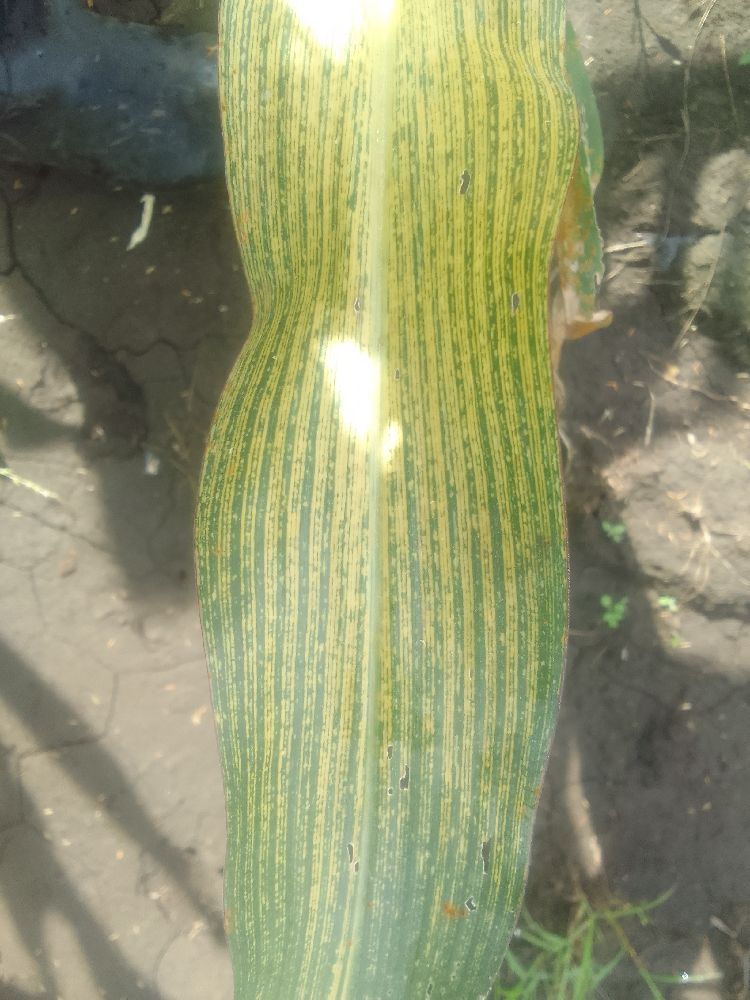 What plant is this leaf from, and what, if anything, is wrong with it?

maize, maize streak virus
